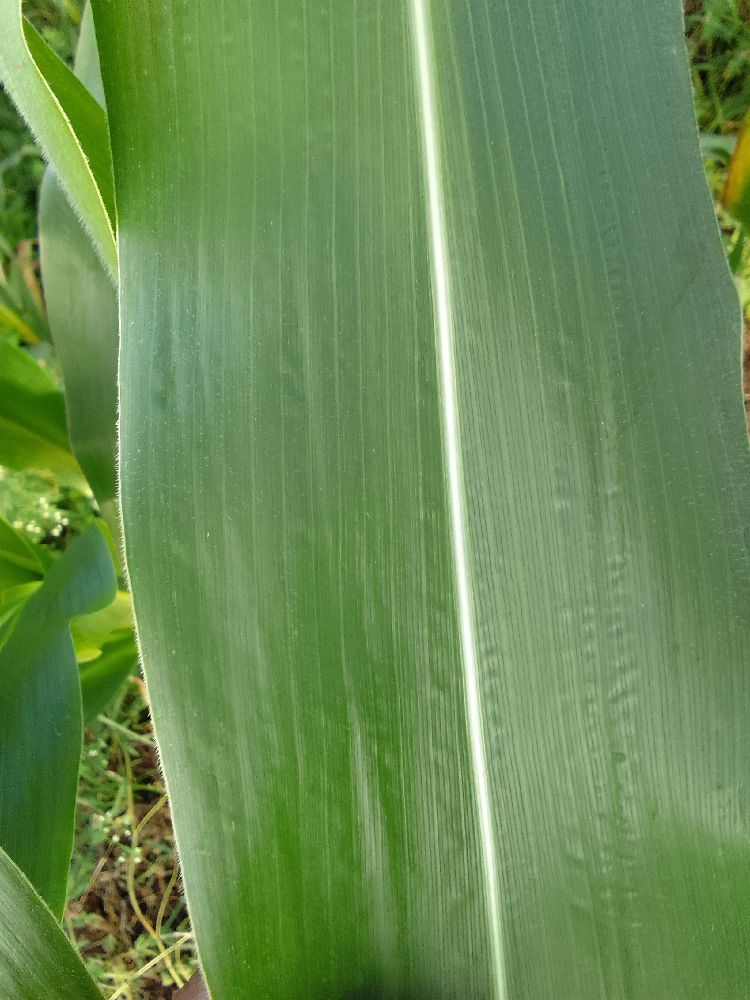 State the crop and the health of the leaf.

maize, healthy
